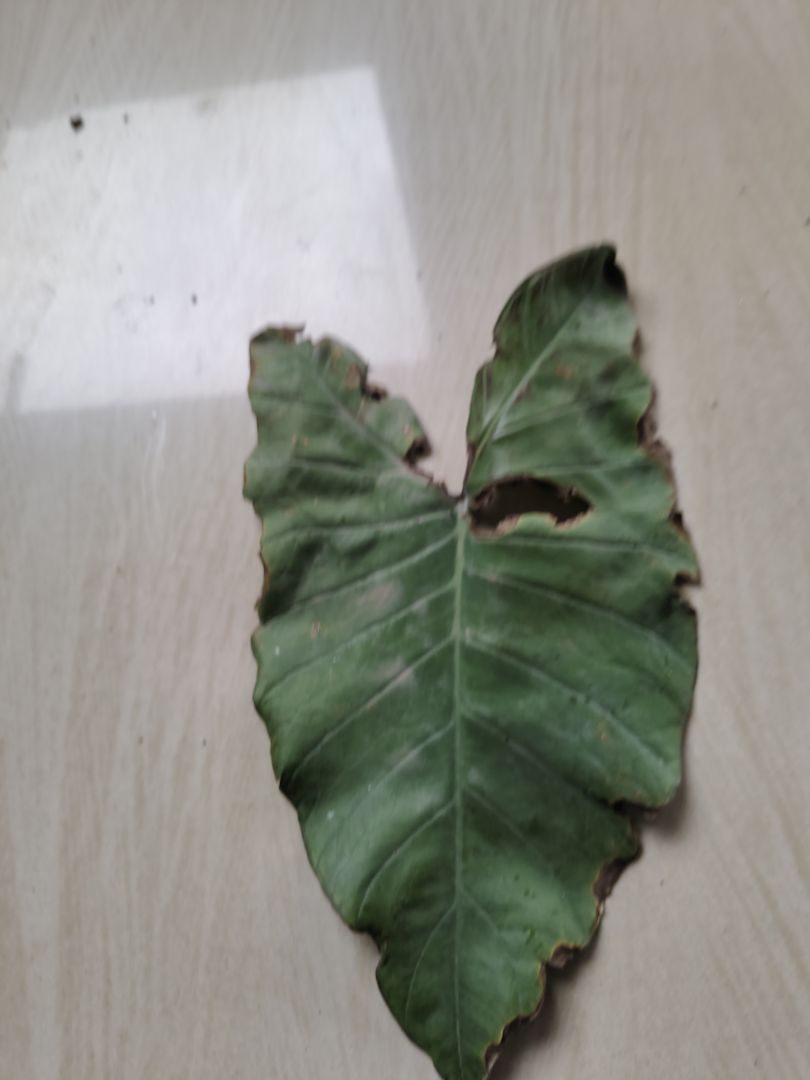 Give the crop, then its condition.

taro, leaf blight
